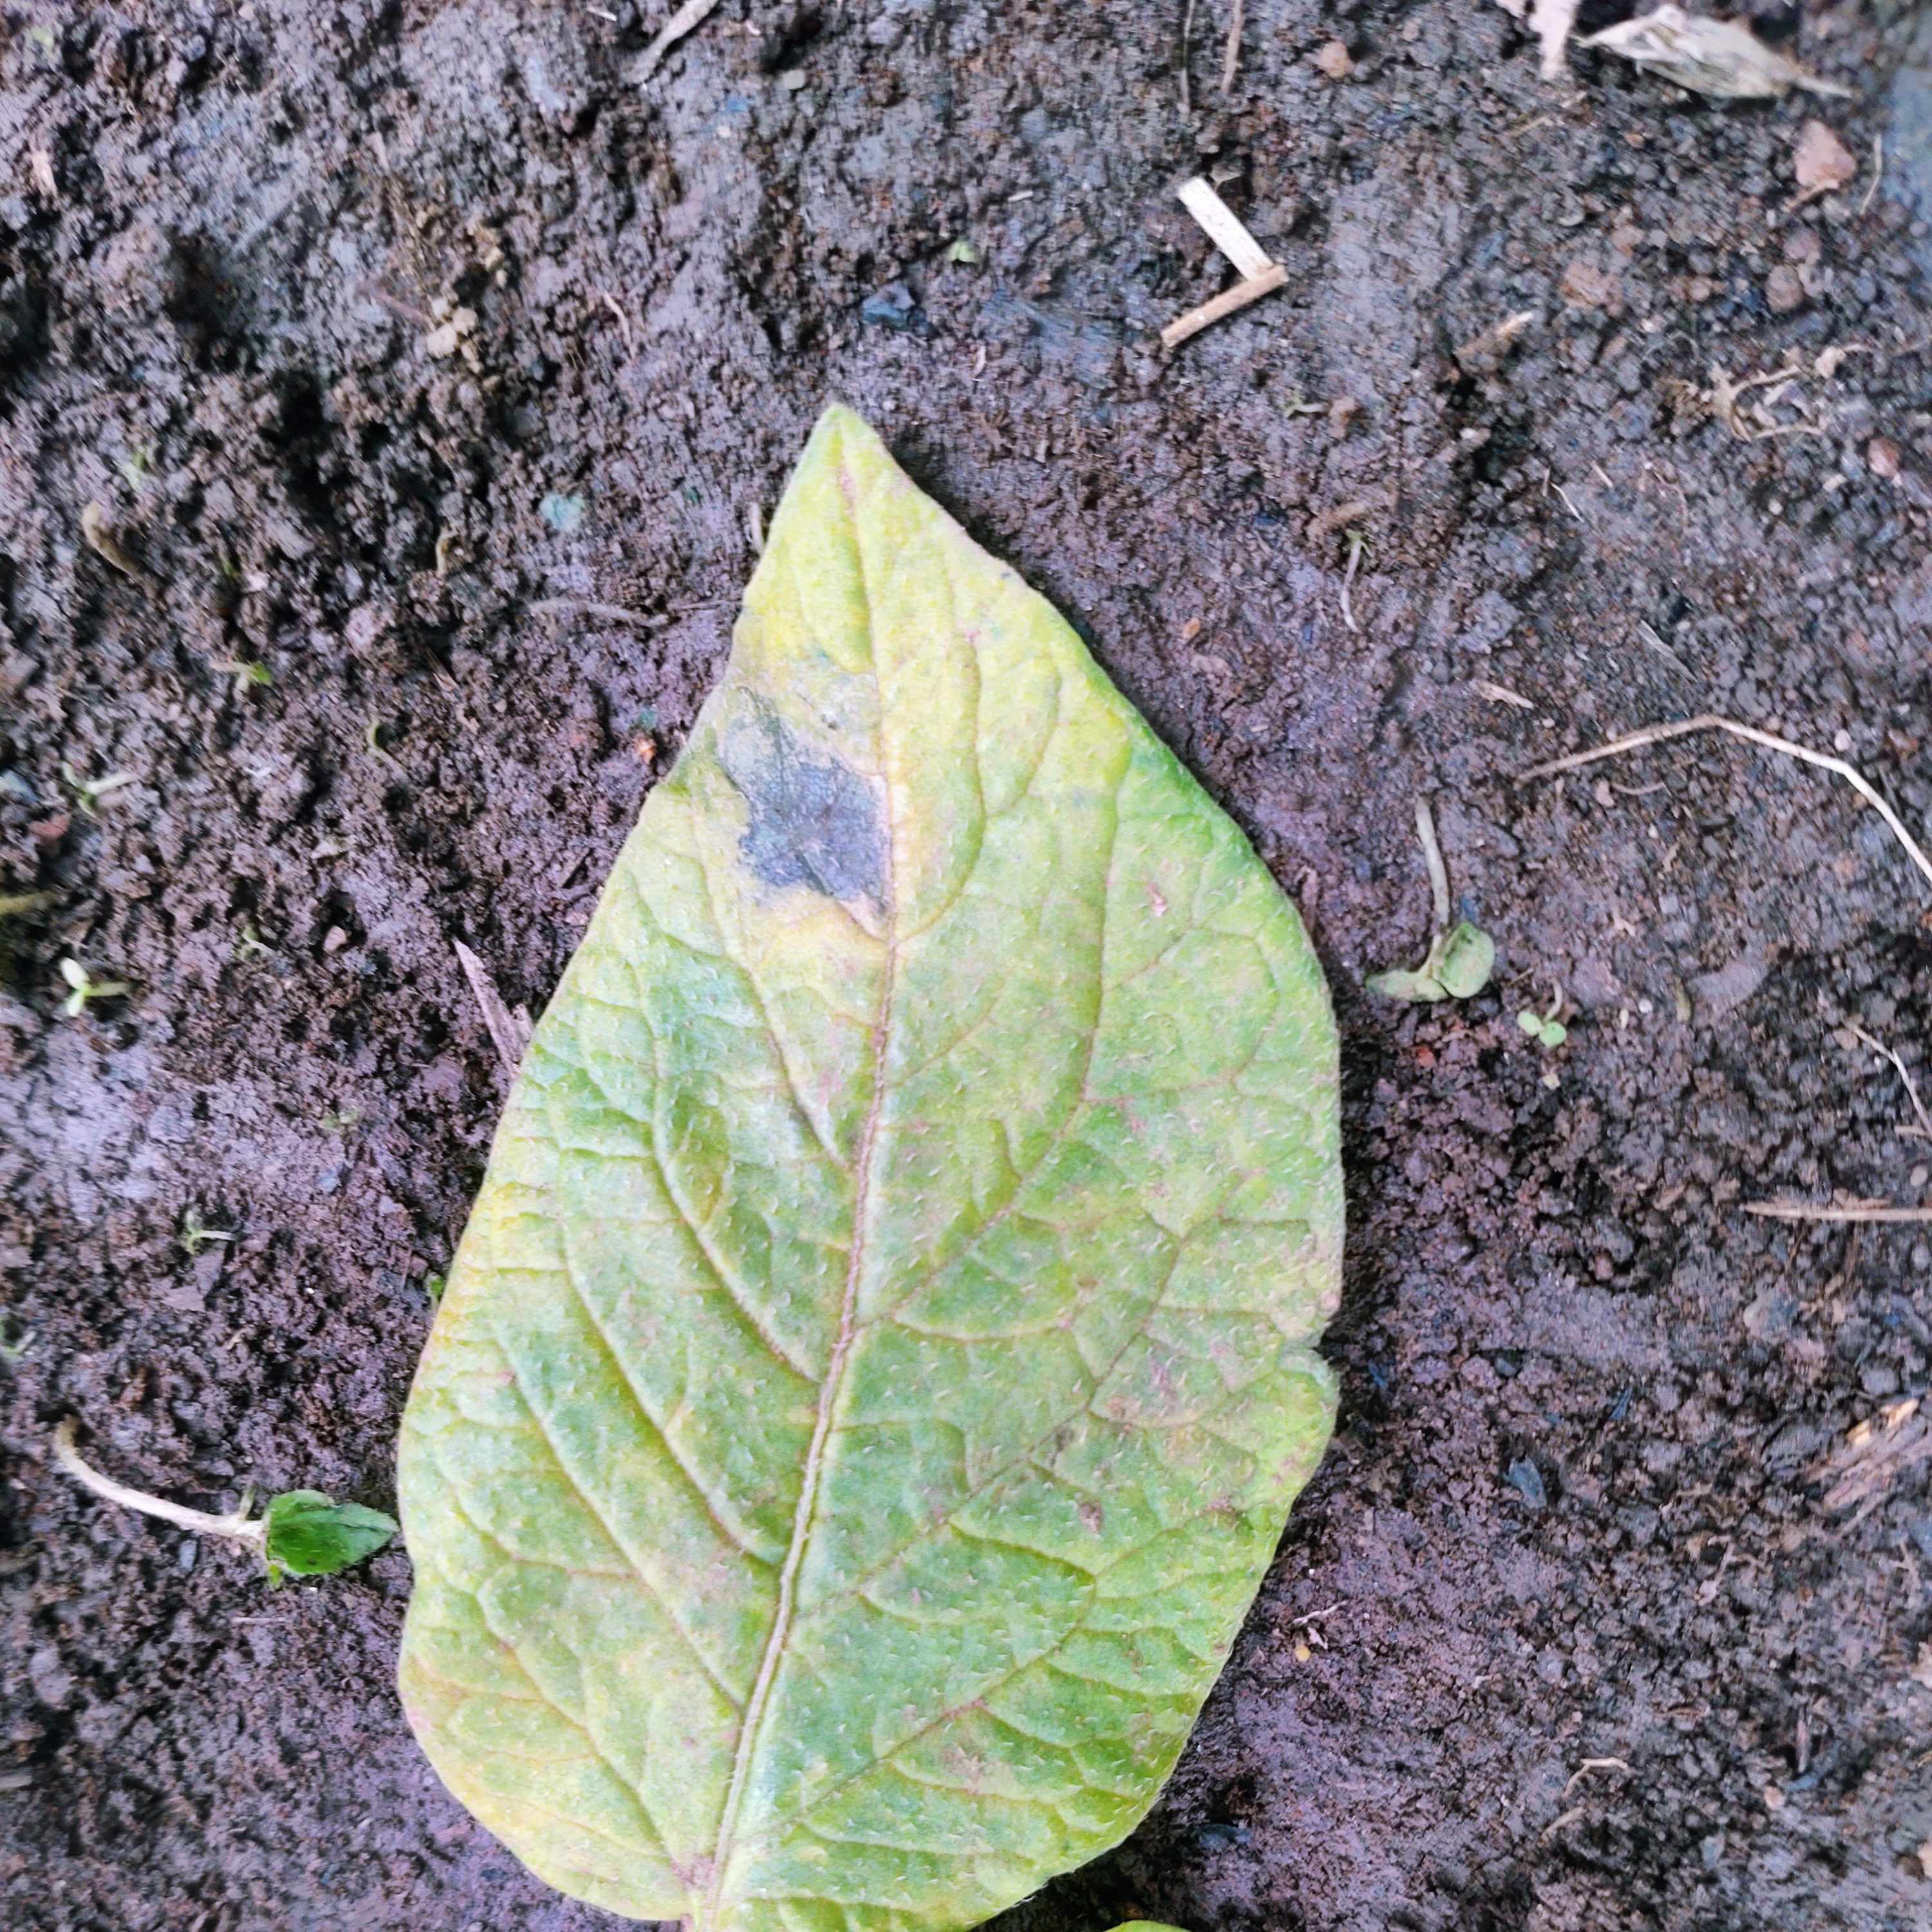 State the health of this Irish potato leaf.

late blight
